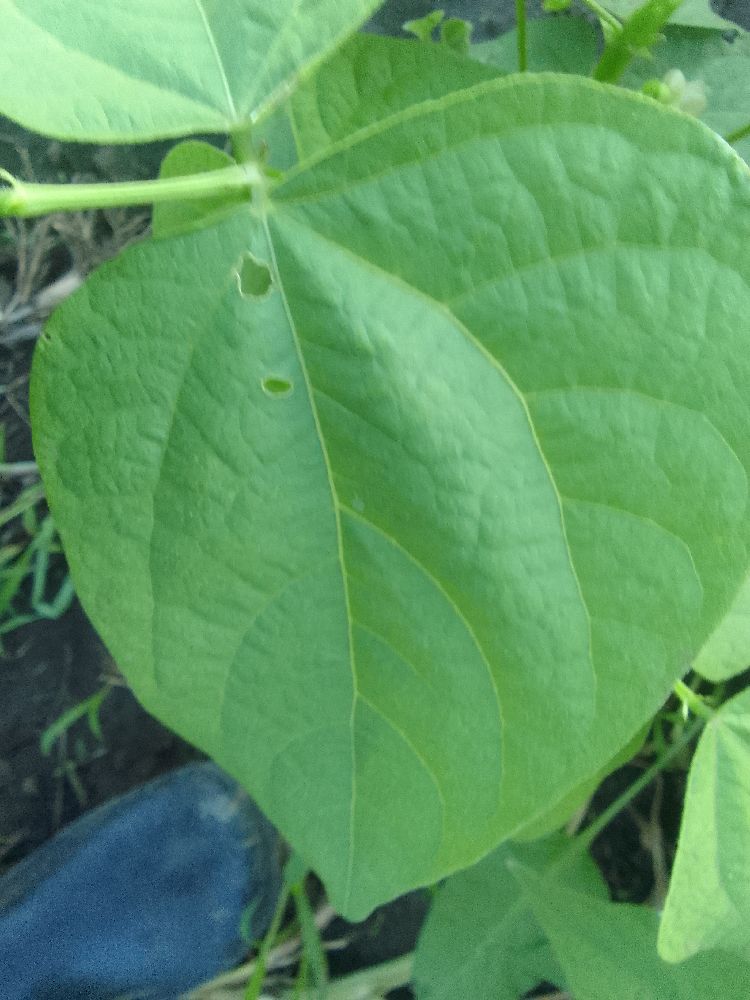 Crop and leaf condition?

common bean, healthy
